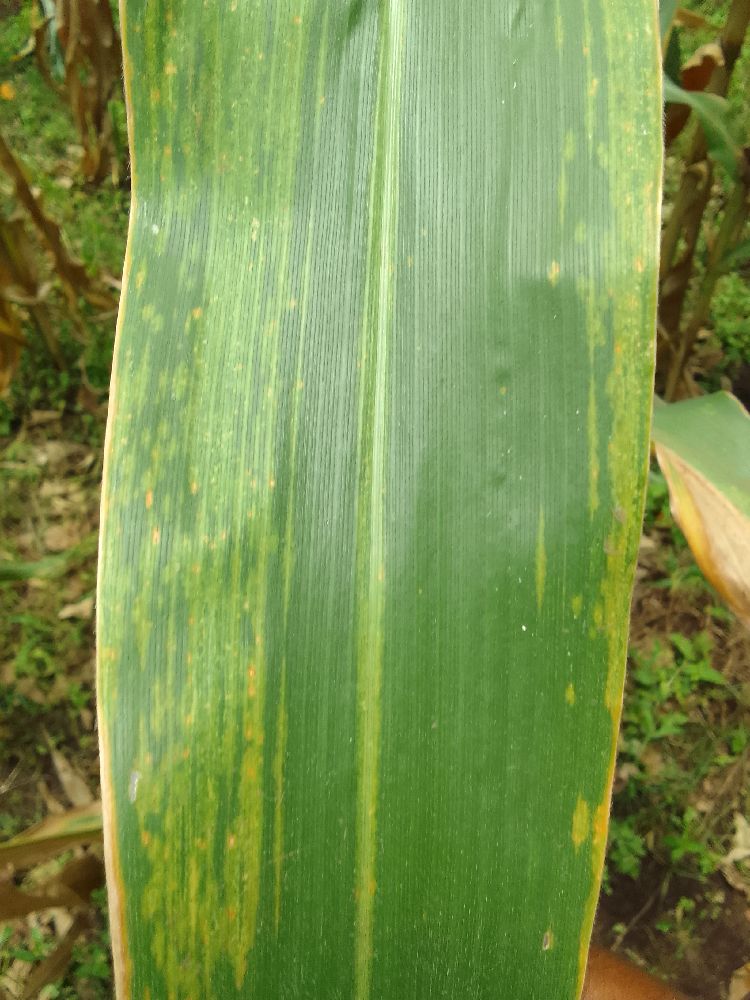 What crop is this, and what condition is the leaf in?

maize, maize lethal necrosis
